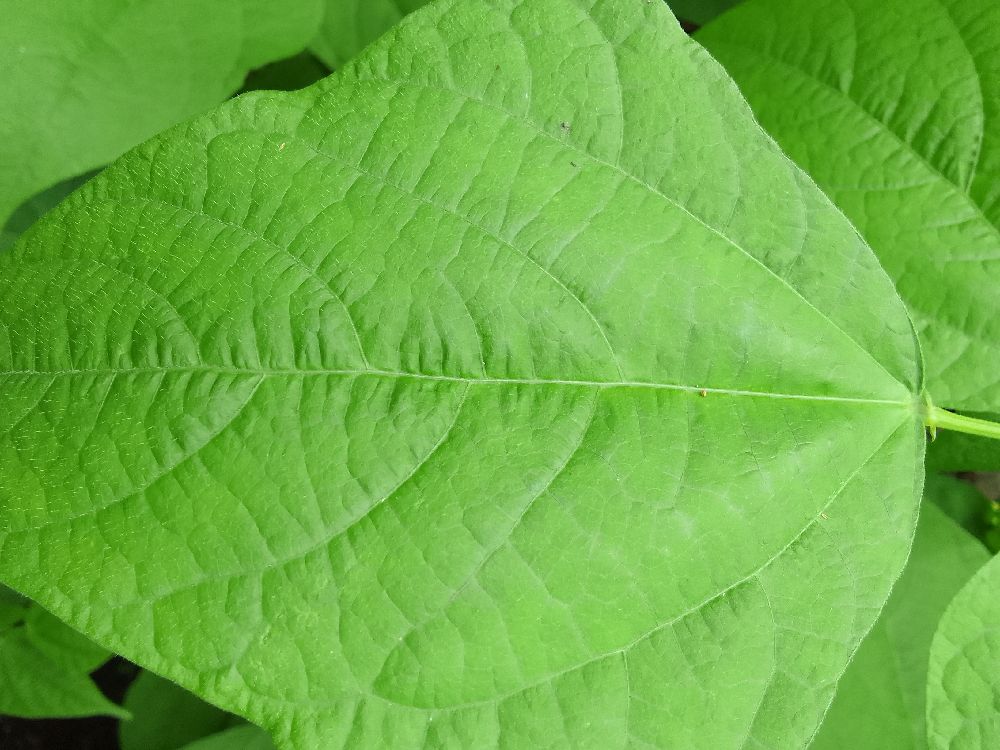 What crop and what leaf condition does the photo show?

common bean, healthy
